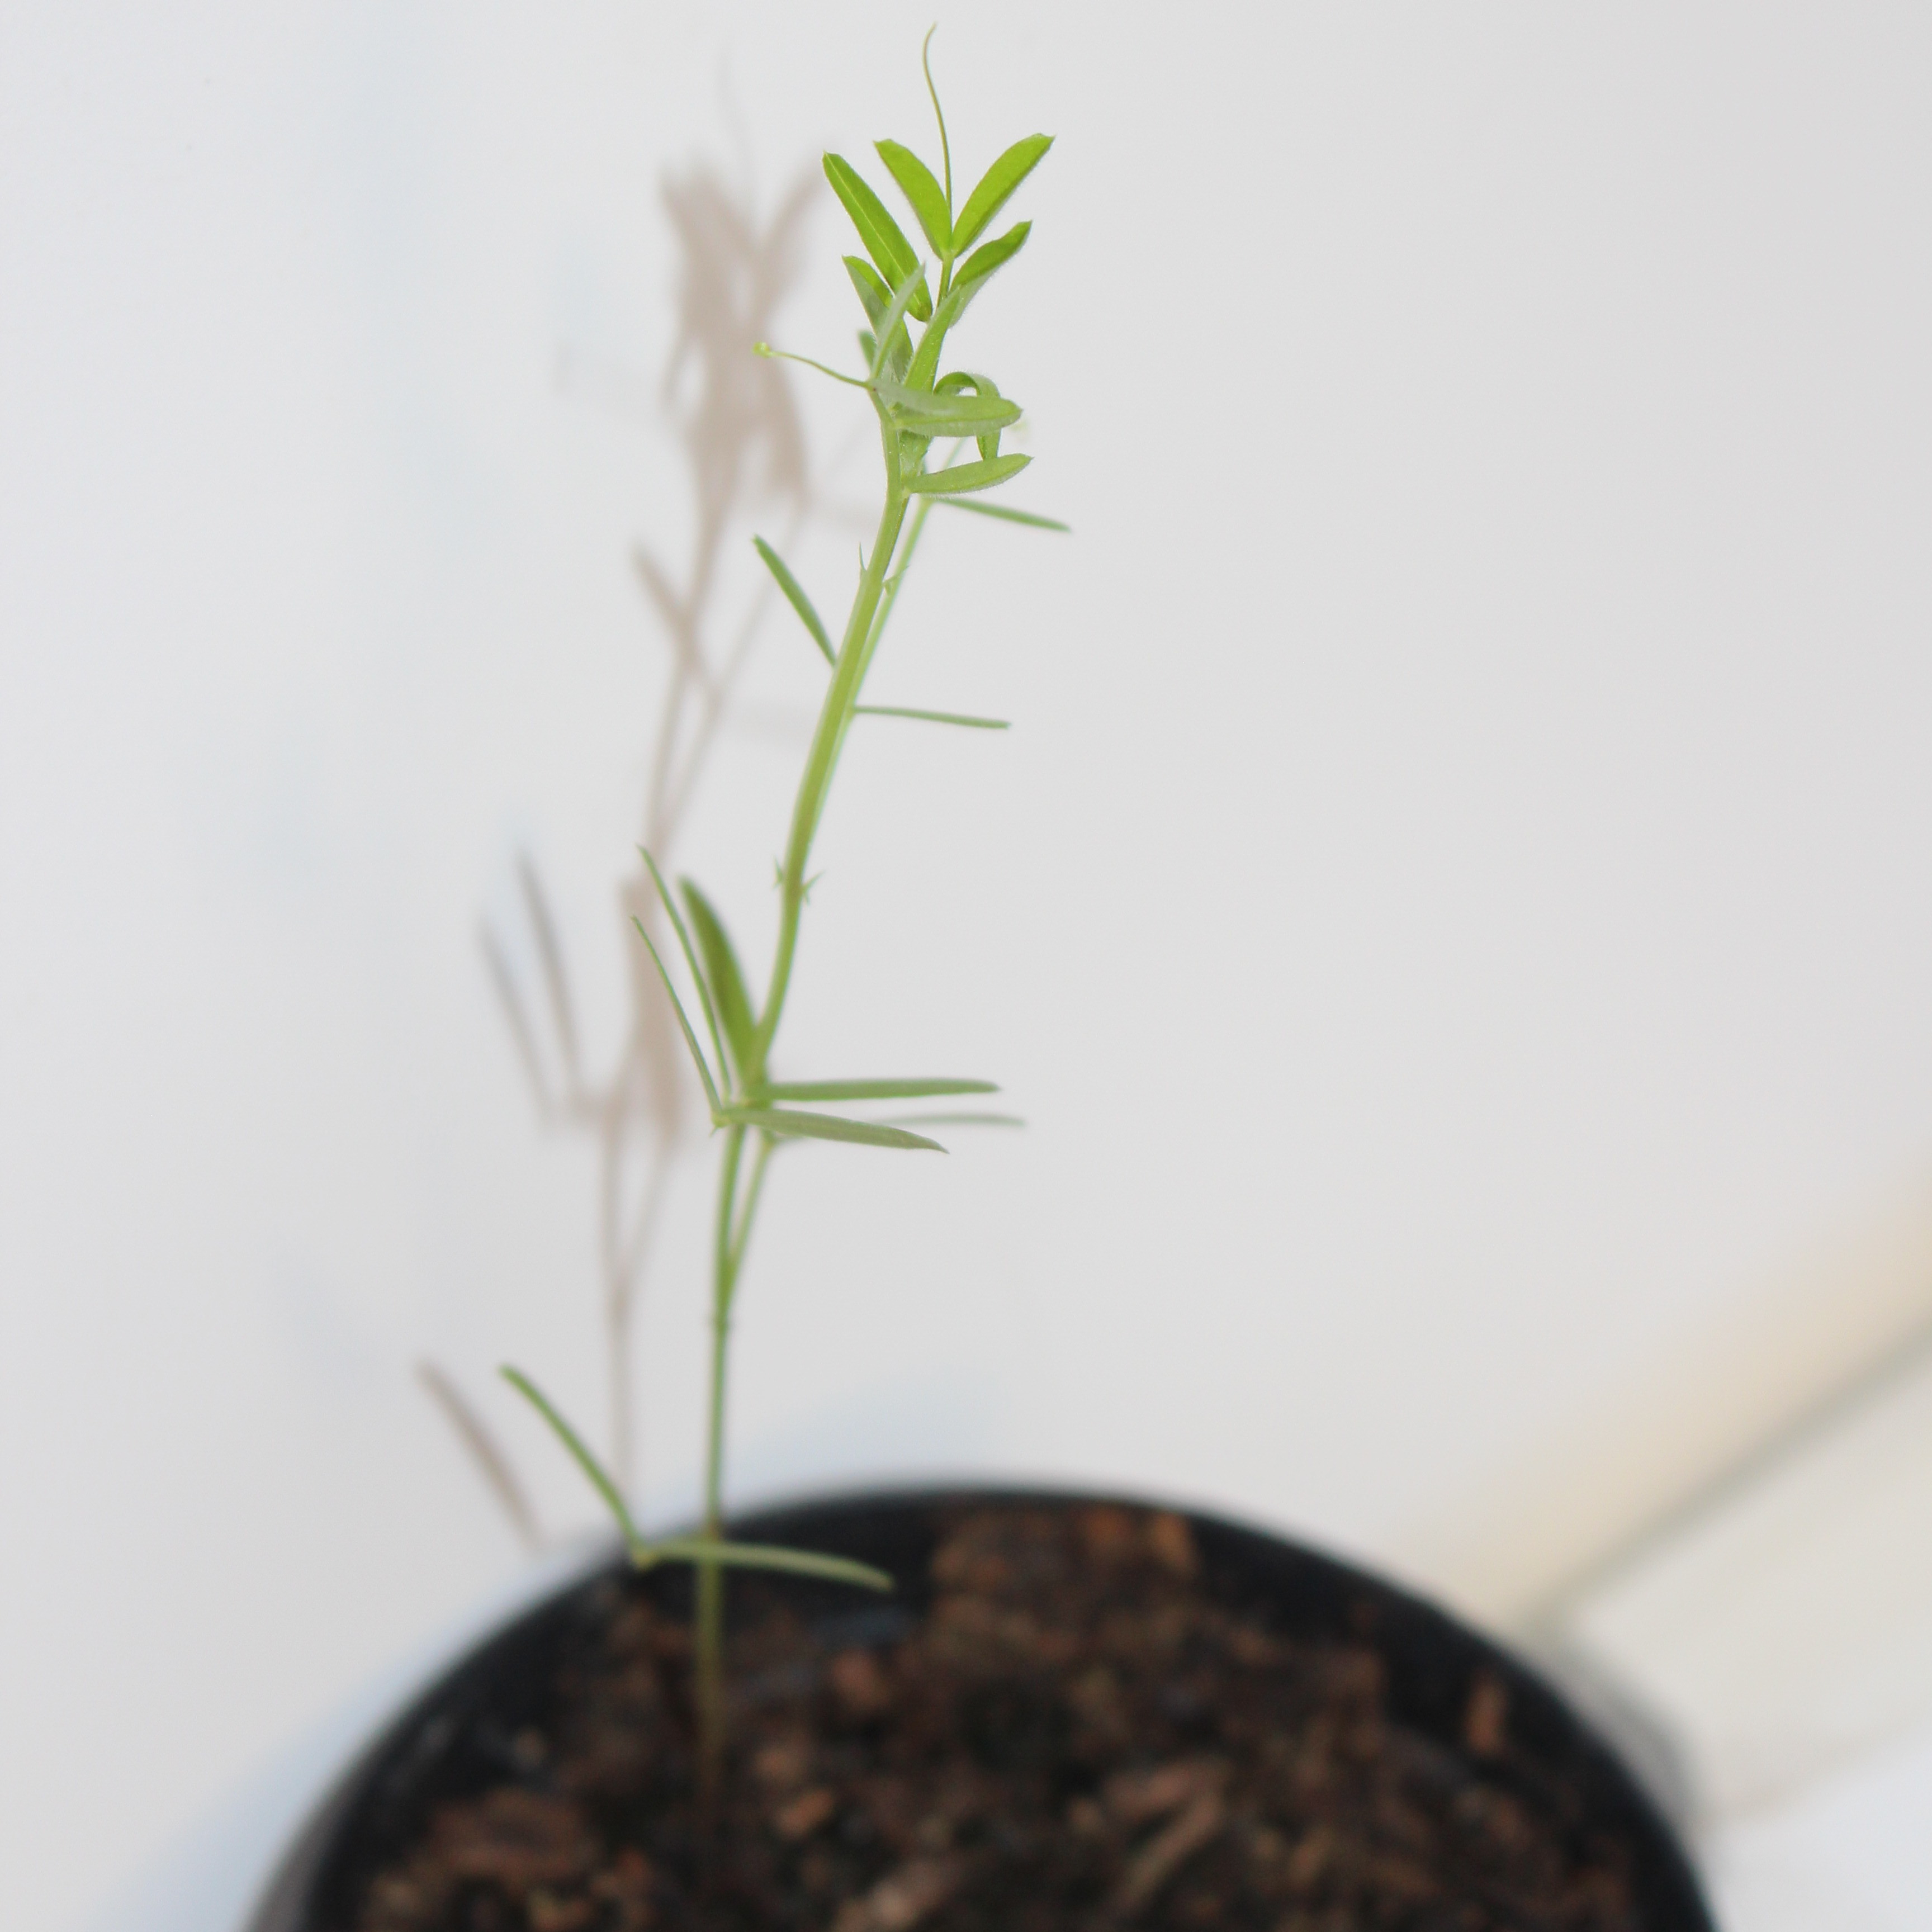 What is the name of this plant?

Vicia sativa
